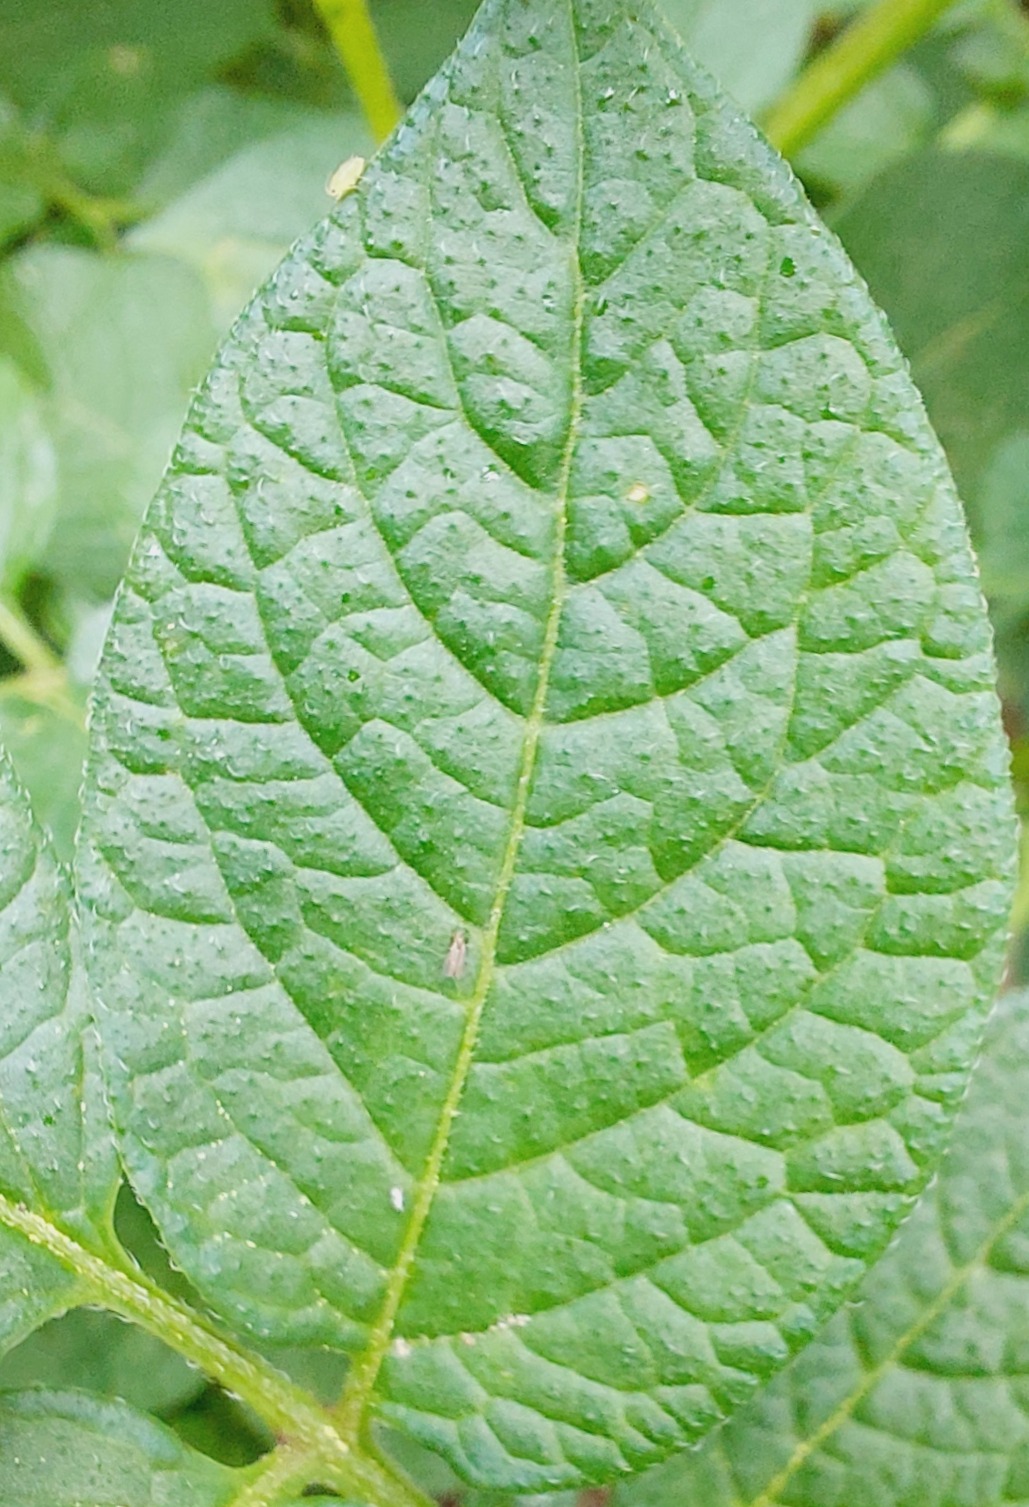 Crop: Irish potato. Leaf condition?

healthy
